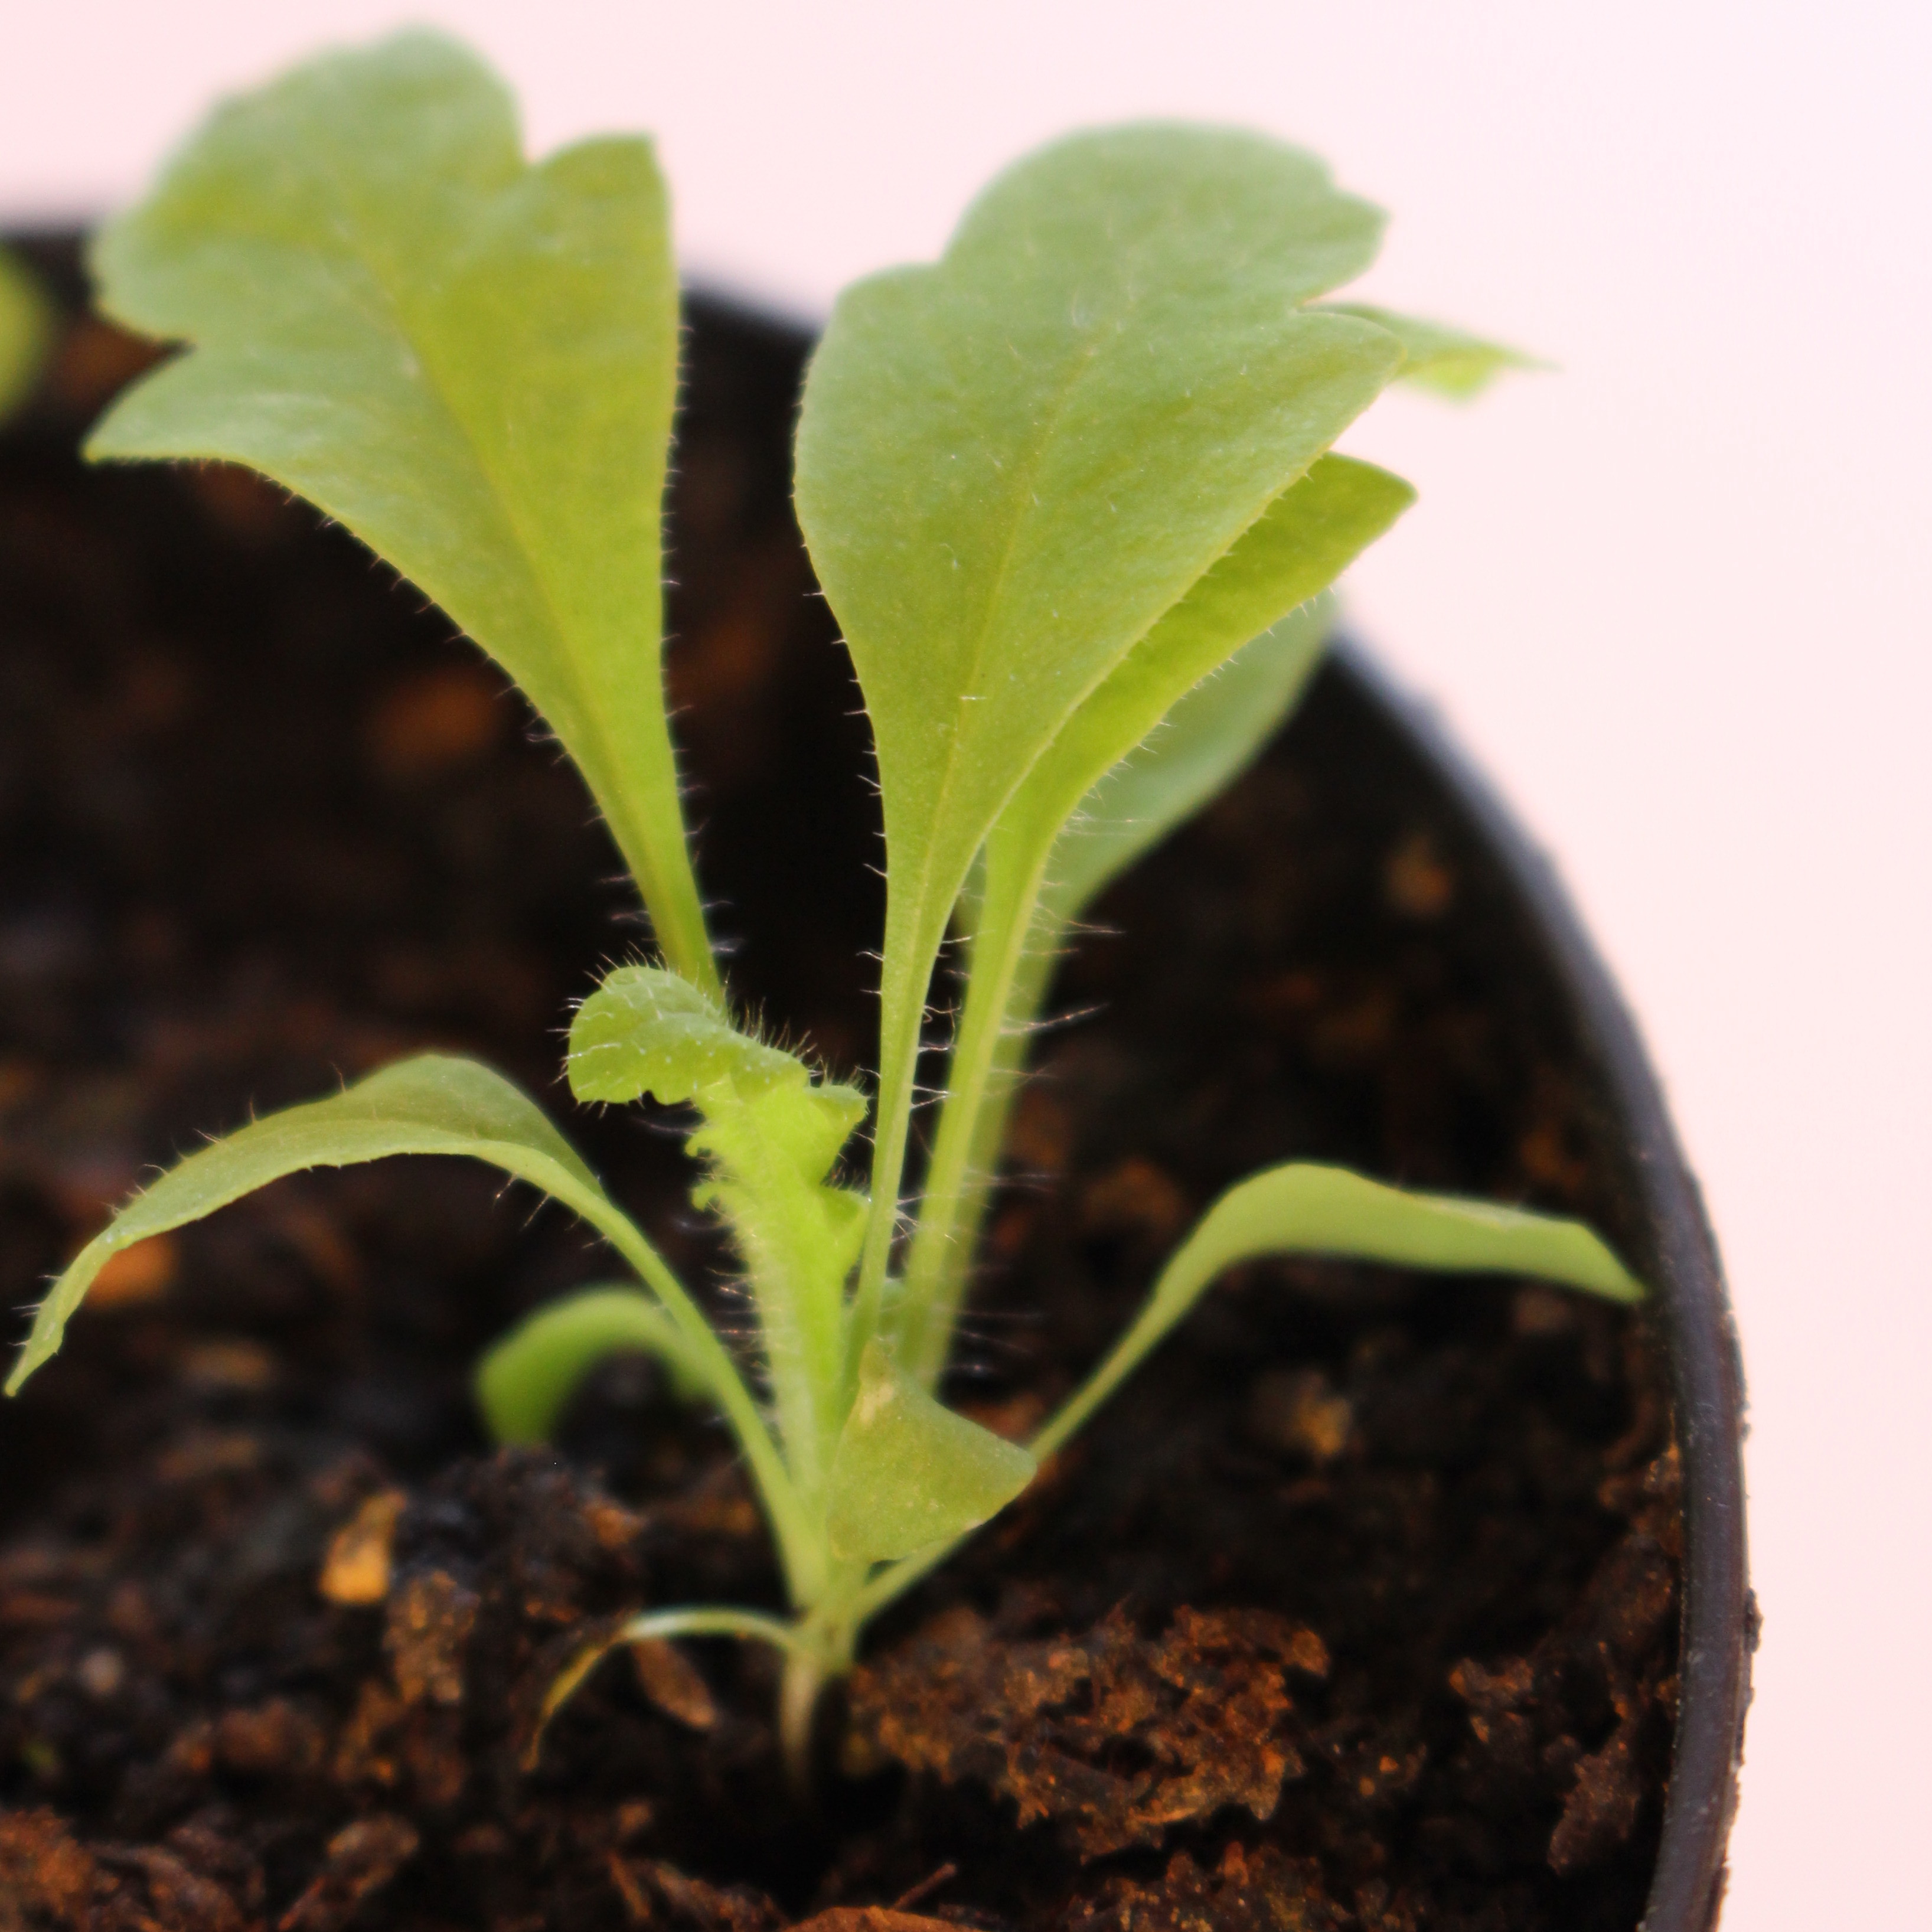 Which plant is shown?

Papaver rhoeas
